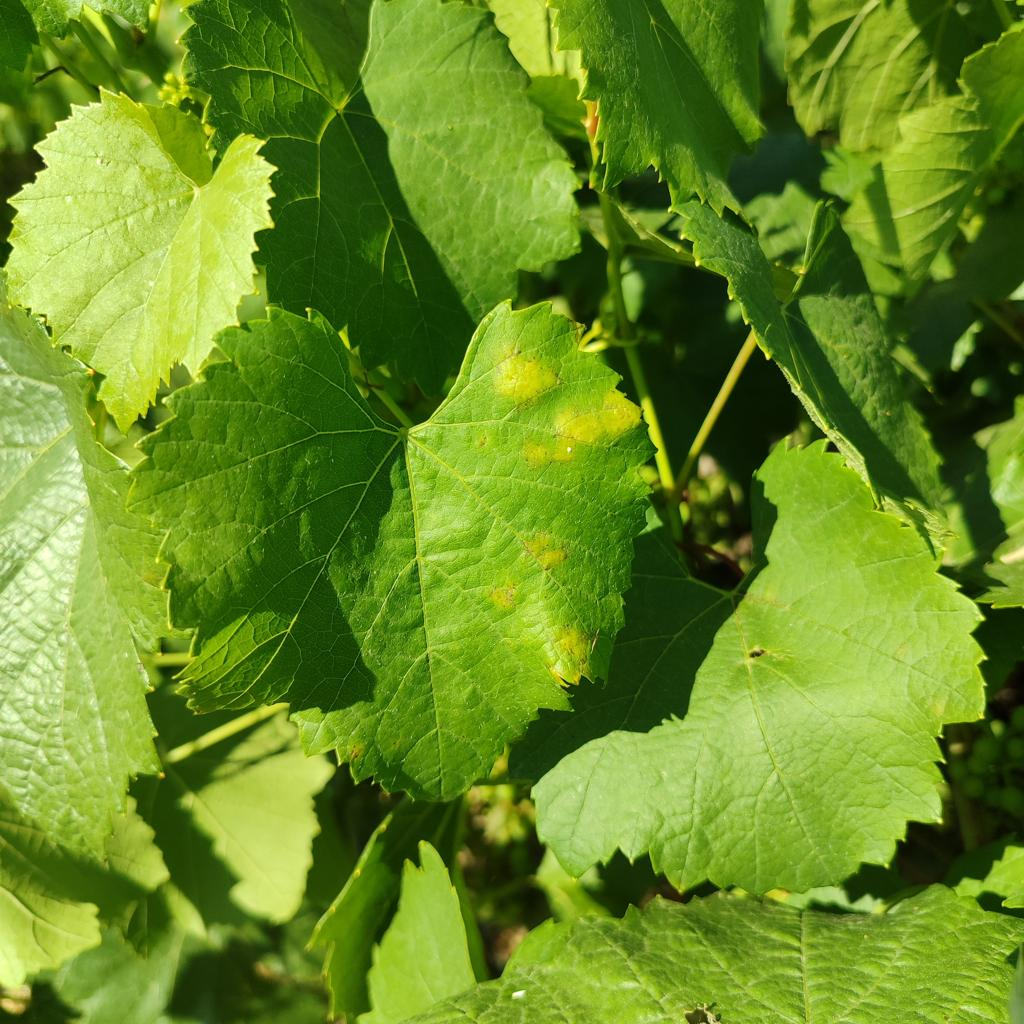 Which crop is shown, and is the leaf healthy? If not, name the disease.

grapevine, downy mildew
